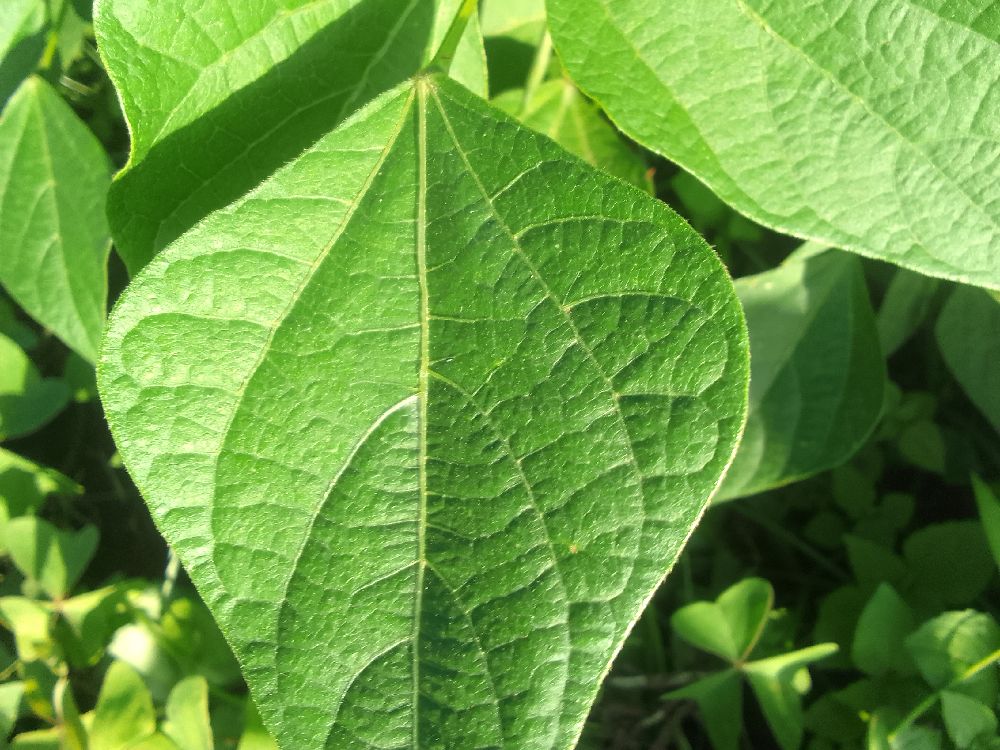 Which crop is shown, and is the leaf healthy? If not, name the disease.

common bean, healthy
